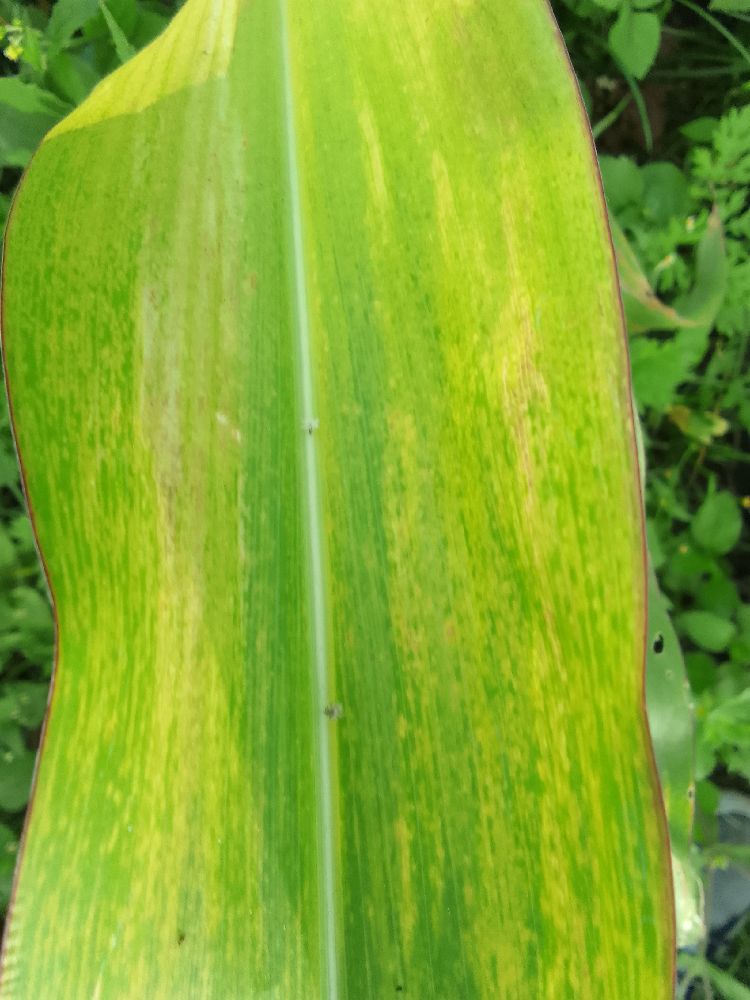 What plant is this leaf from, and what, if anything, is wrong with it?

maize, maize lethal necrosis
